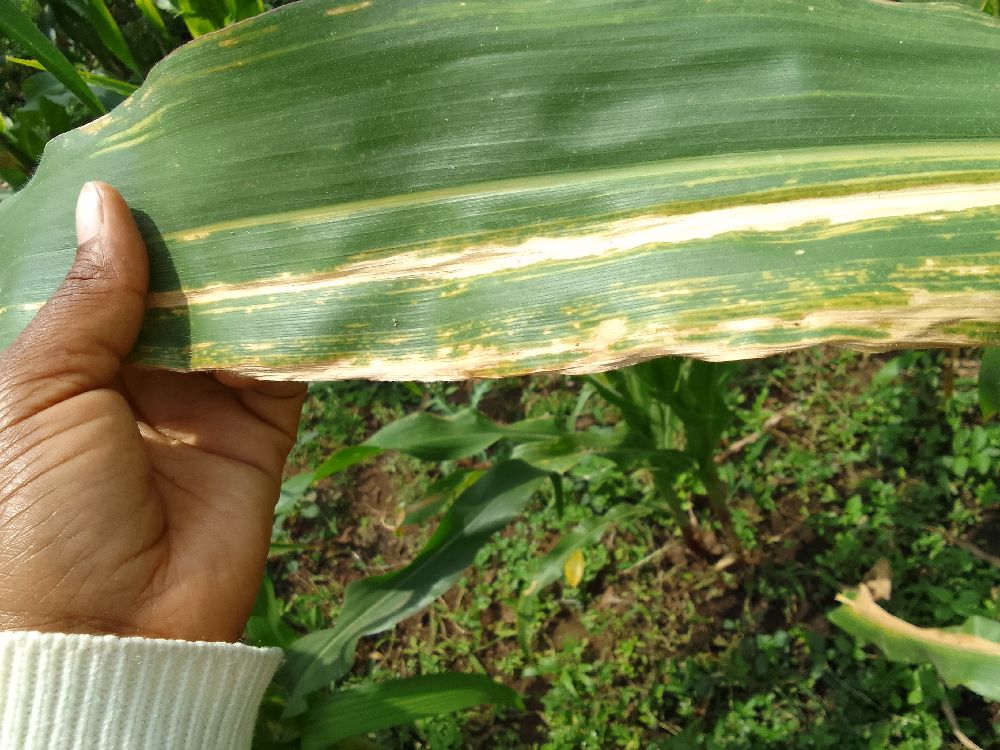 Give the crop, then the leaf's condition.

maize, maize lethal necrosis
